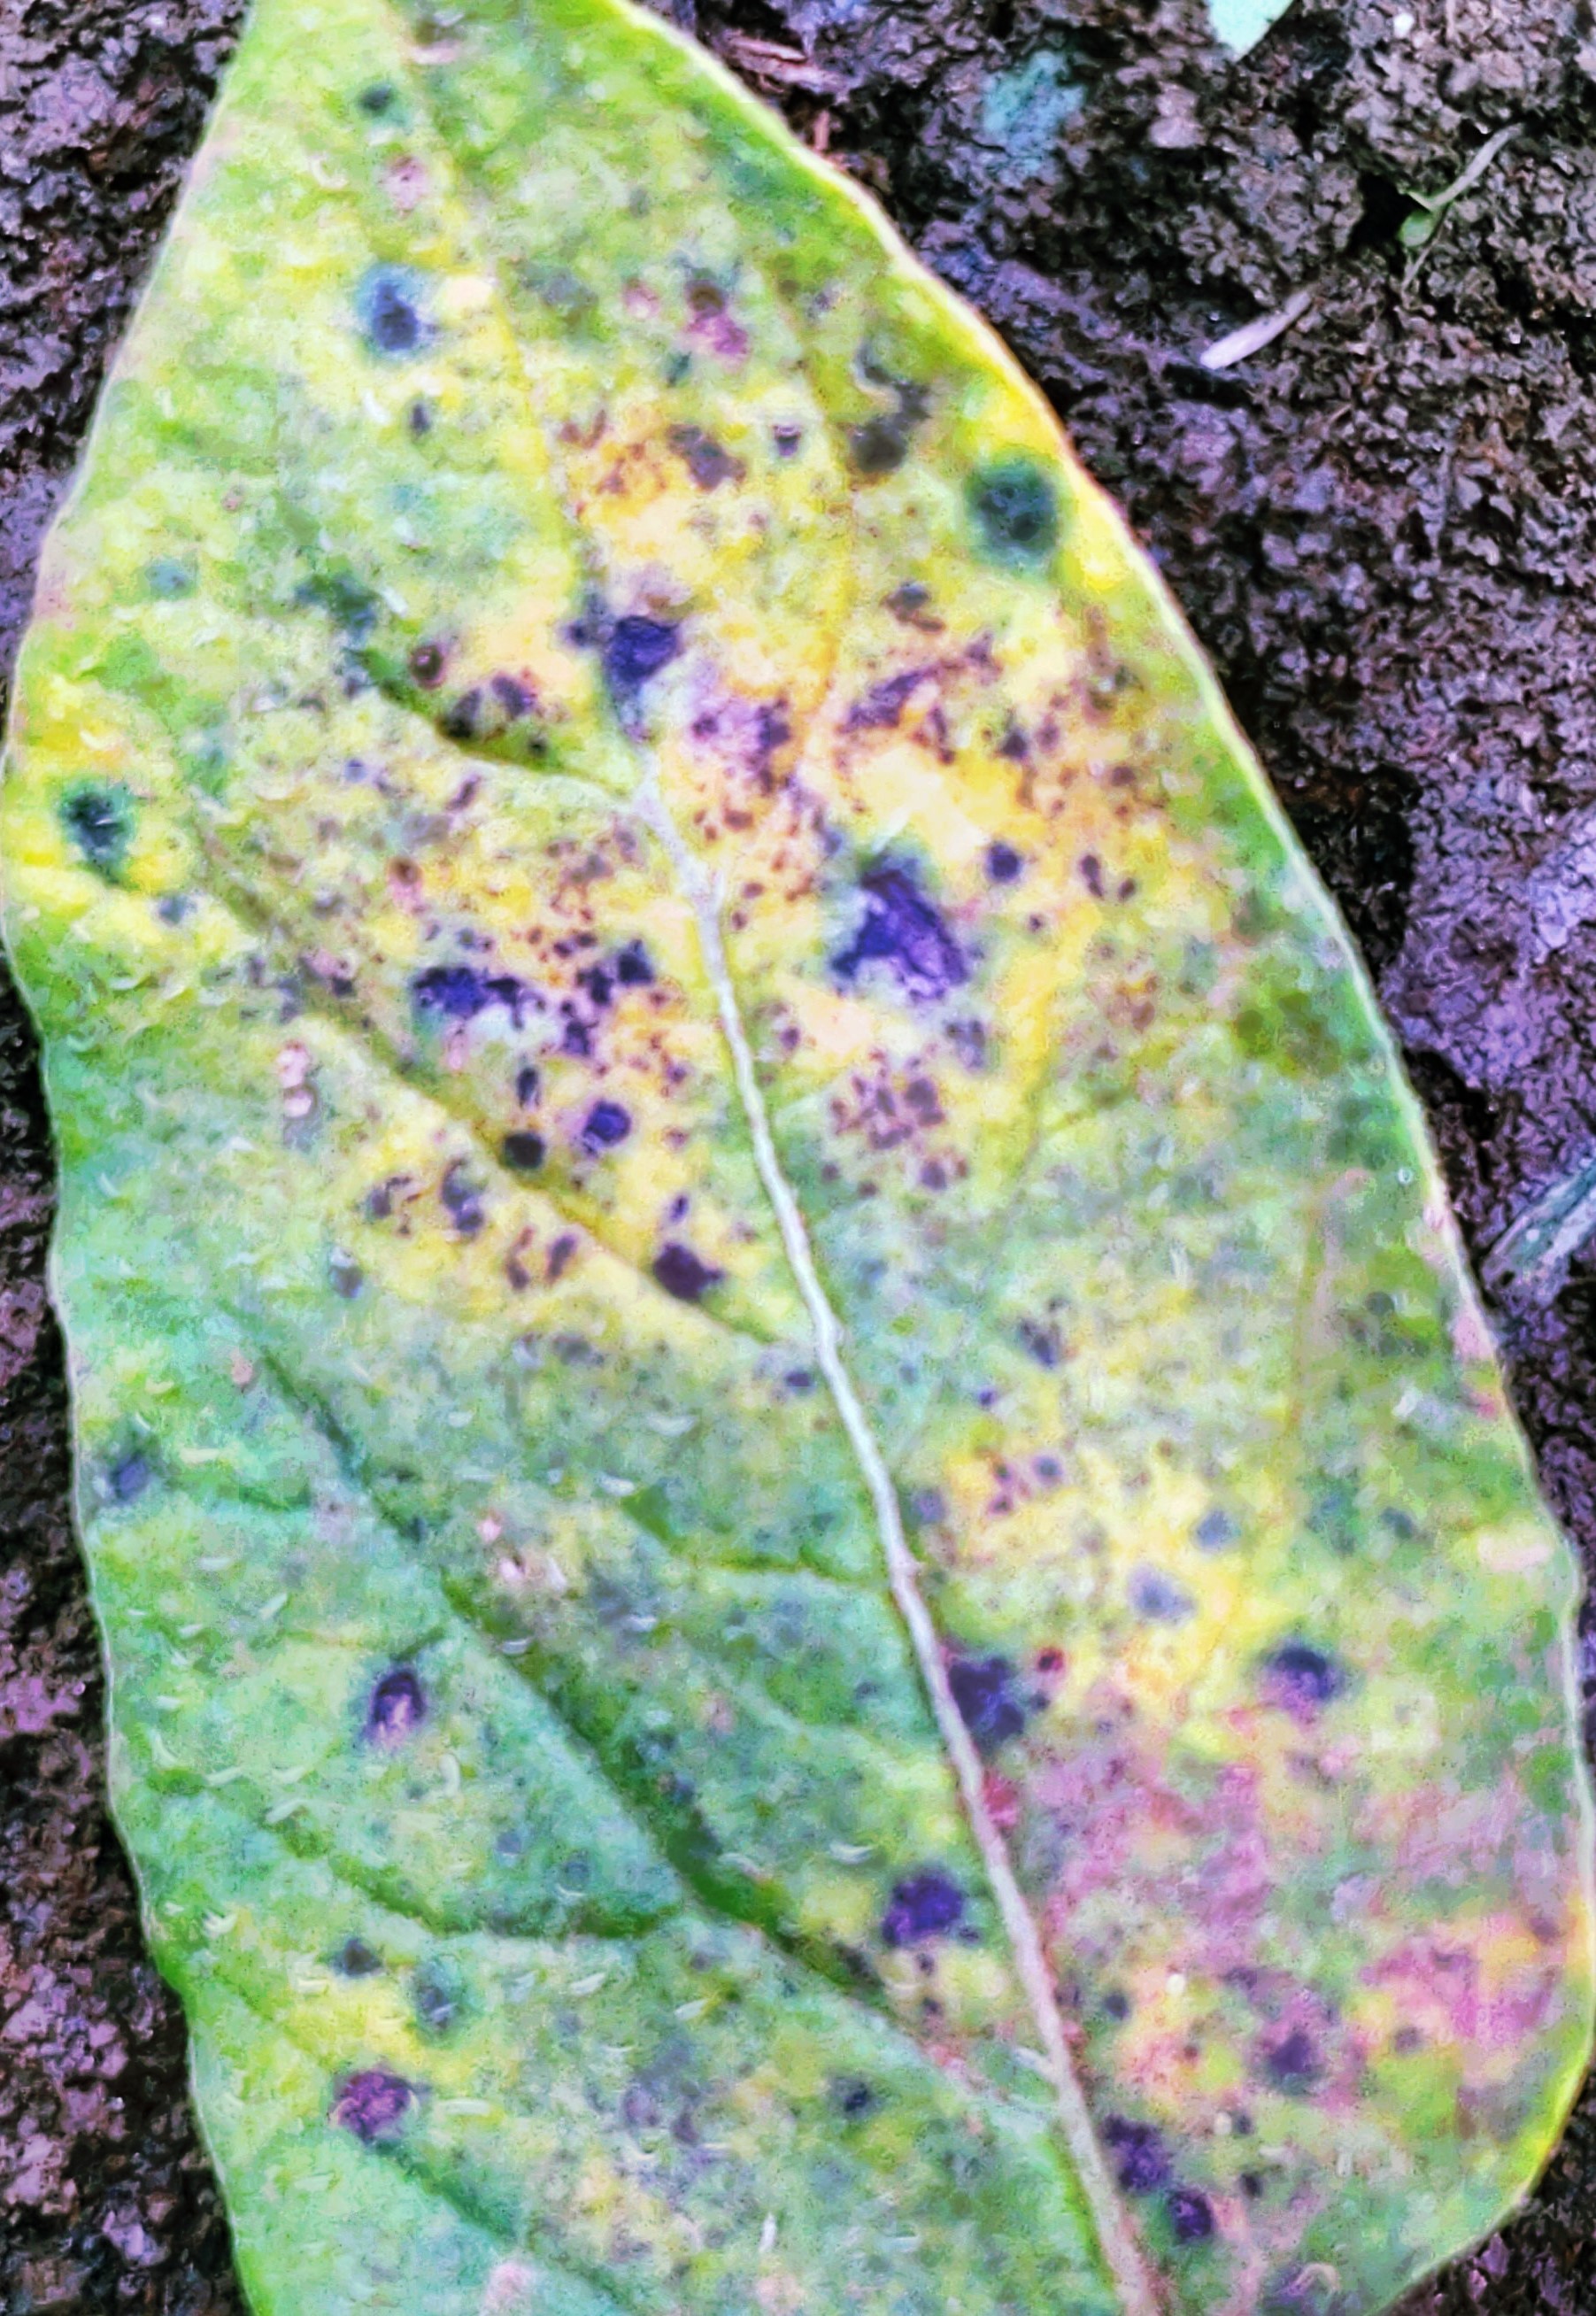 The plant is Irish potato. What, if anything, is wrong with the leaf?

late blight
